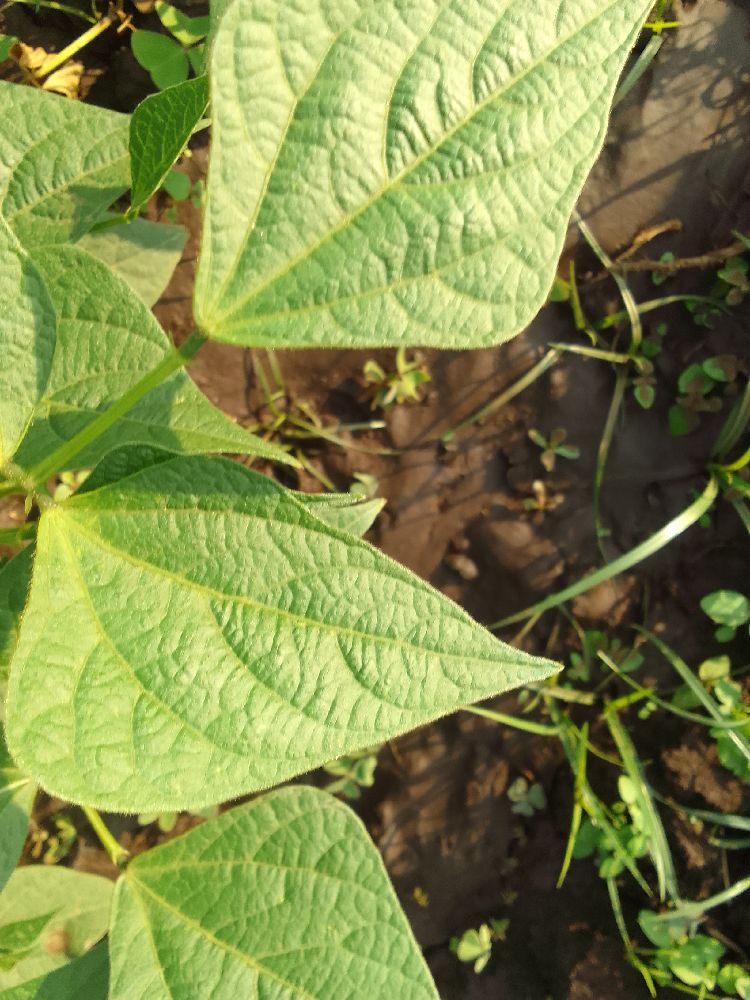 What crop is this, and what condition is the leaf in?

common bean, healthy
